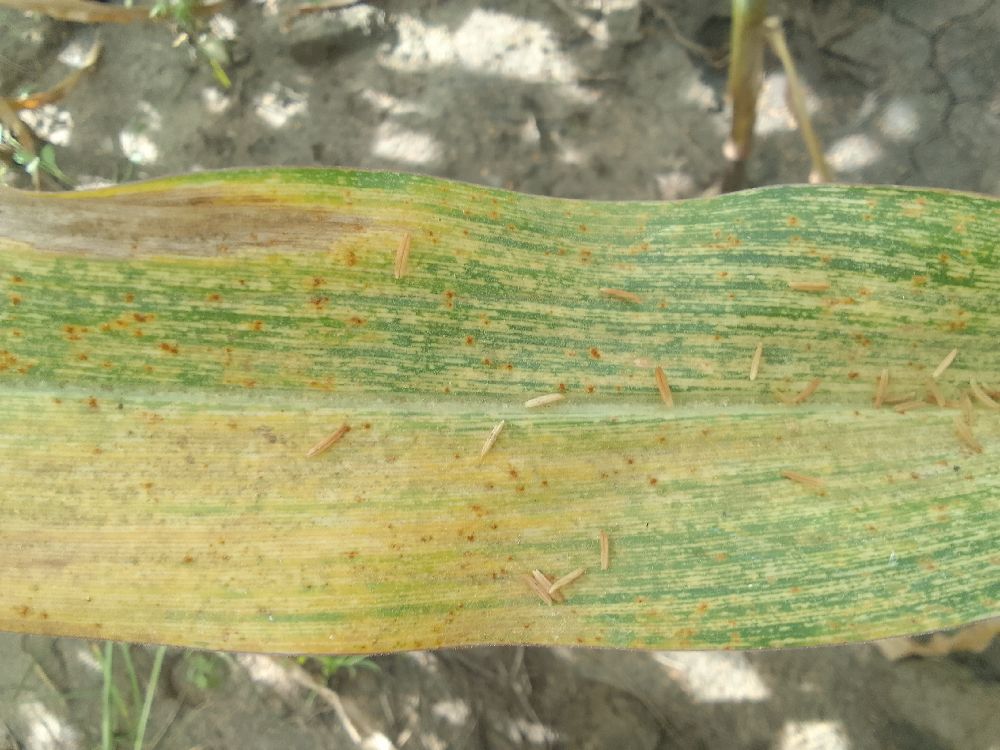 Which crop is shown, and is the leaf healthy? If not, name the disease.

maize, maize streak virus
